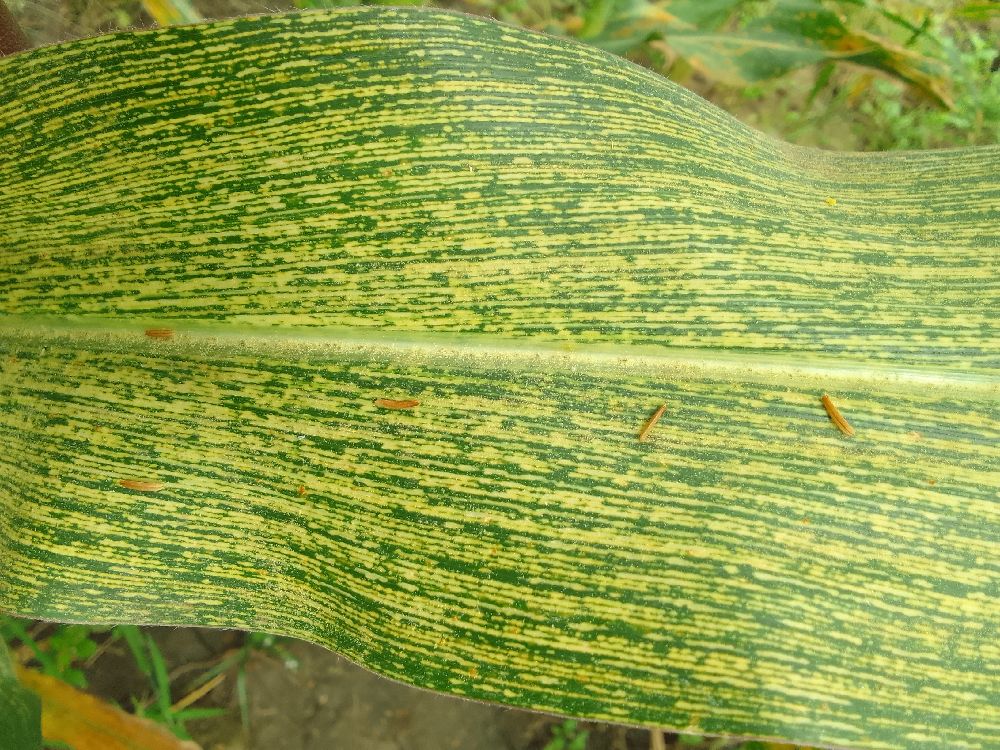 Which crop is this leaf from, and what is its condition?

maize, maize streak virus
